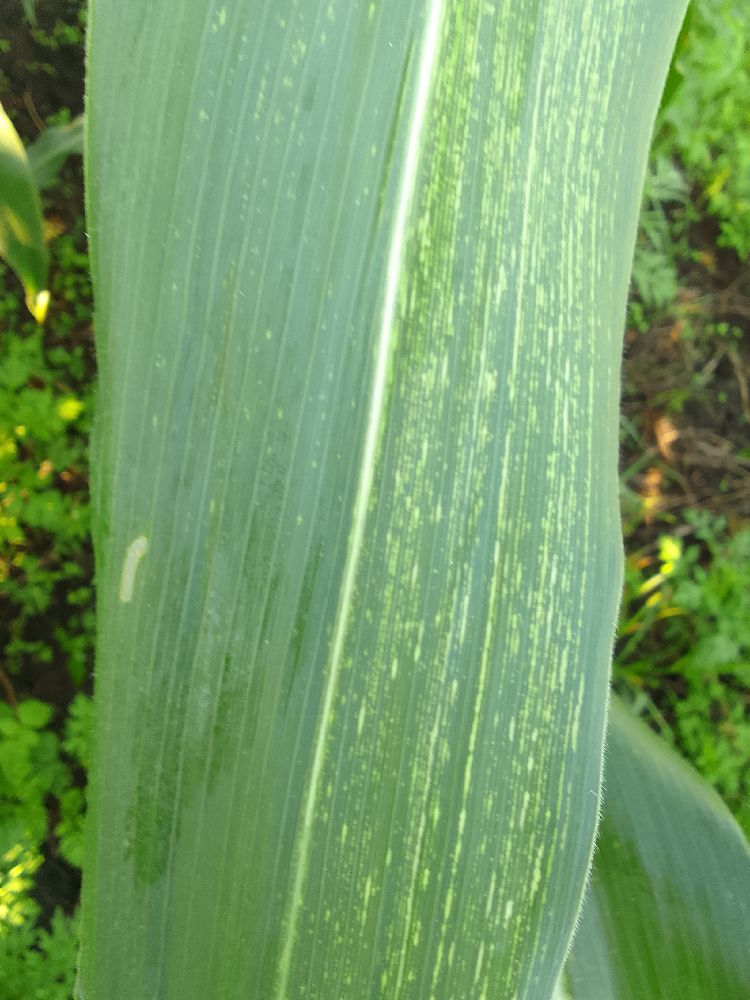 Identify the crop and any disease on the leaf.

maize, maize streak virus
